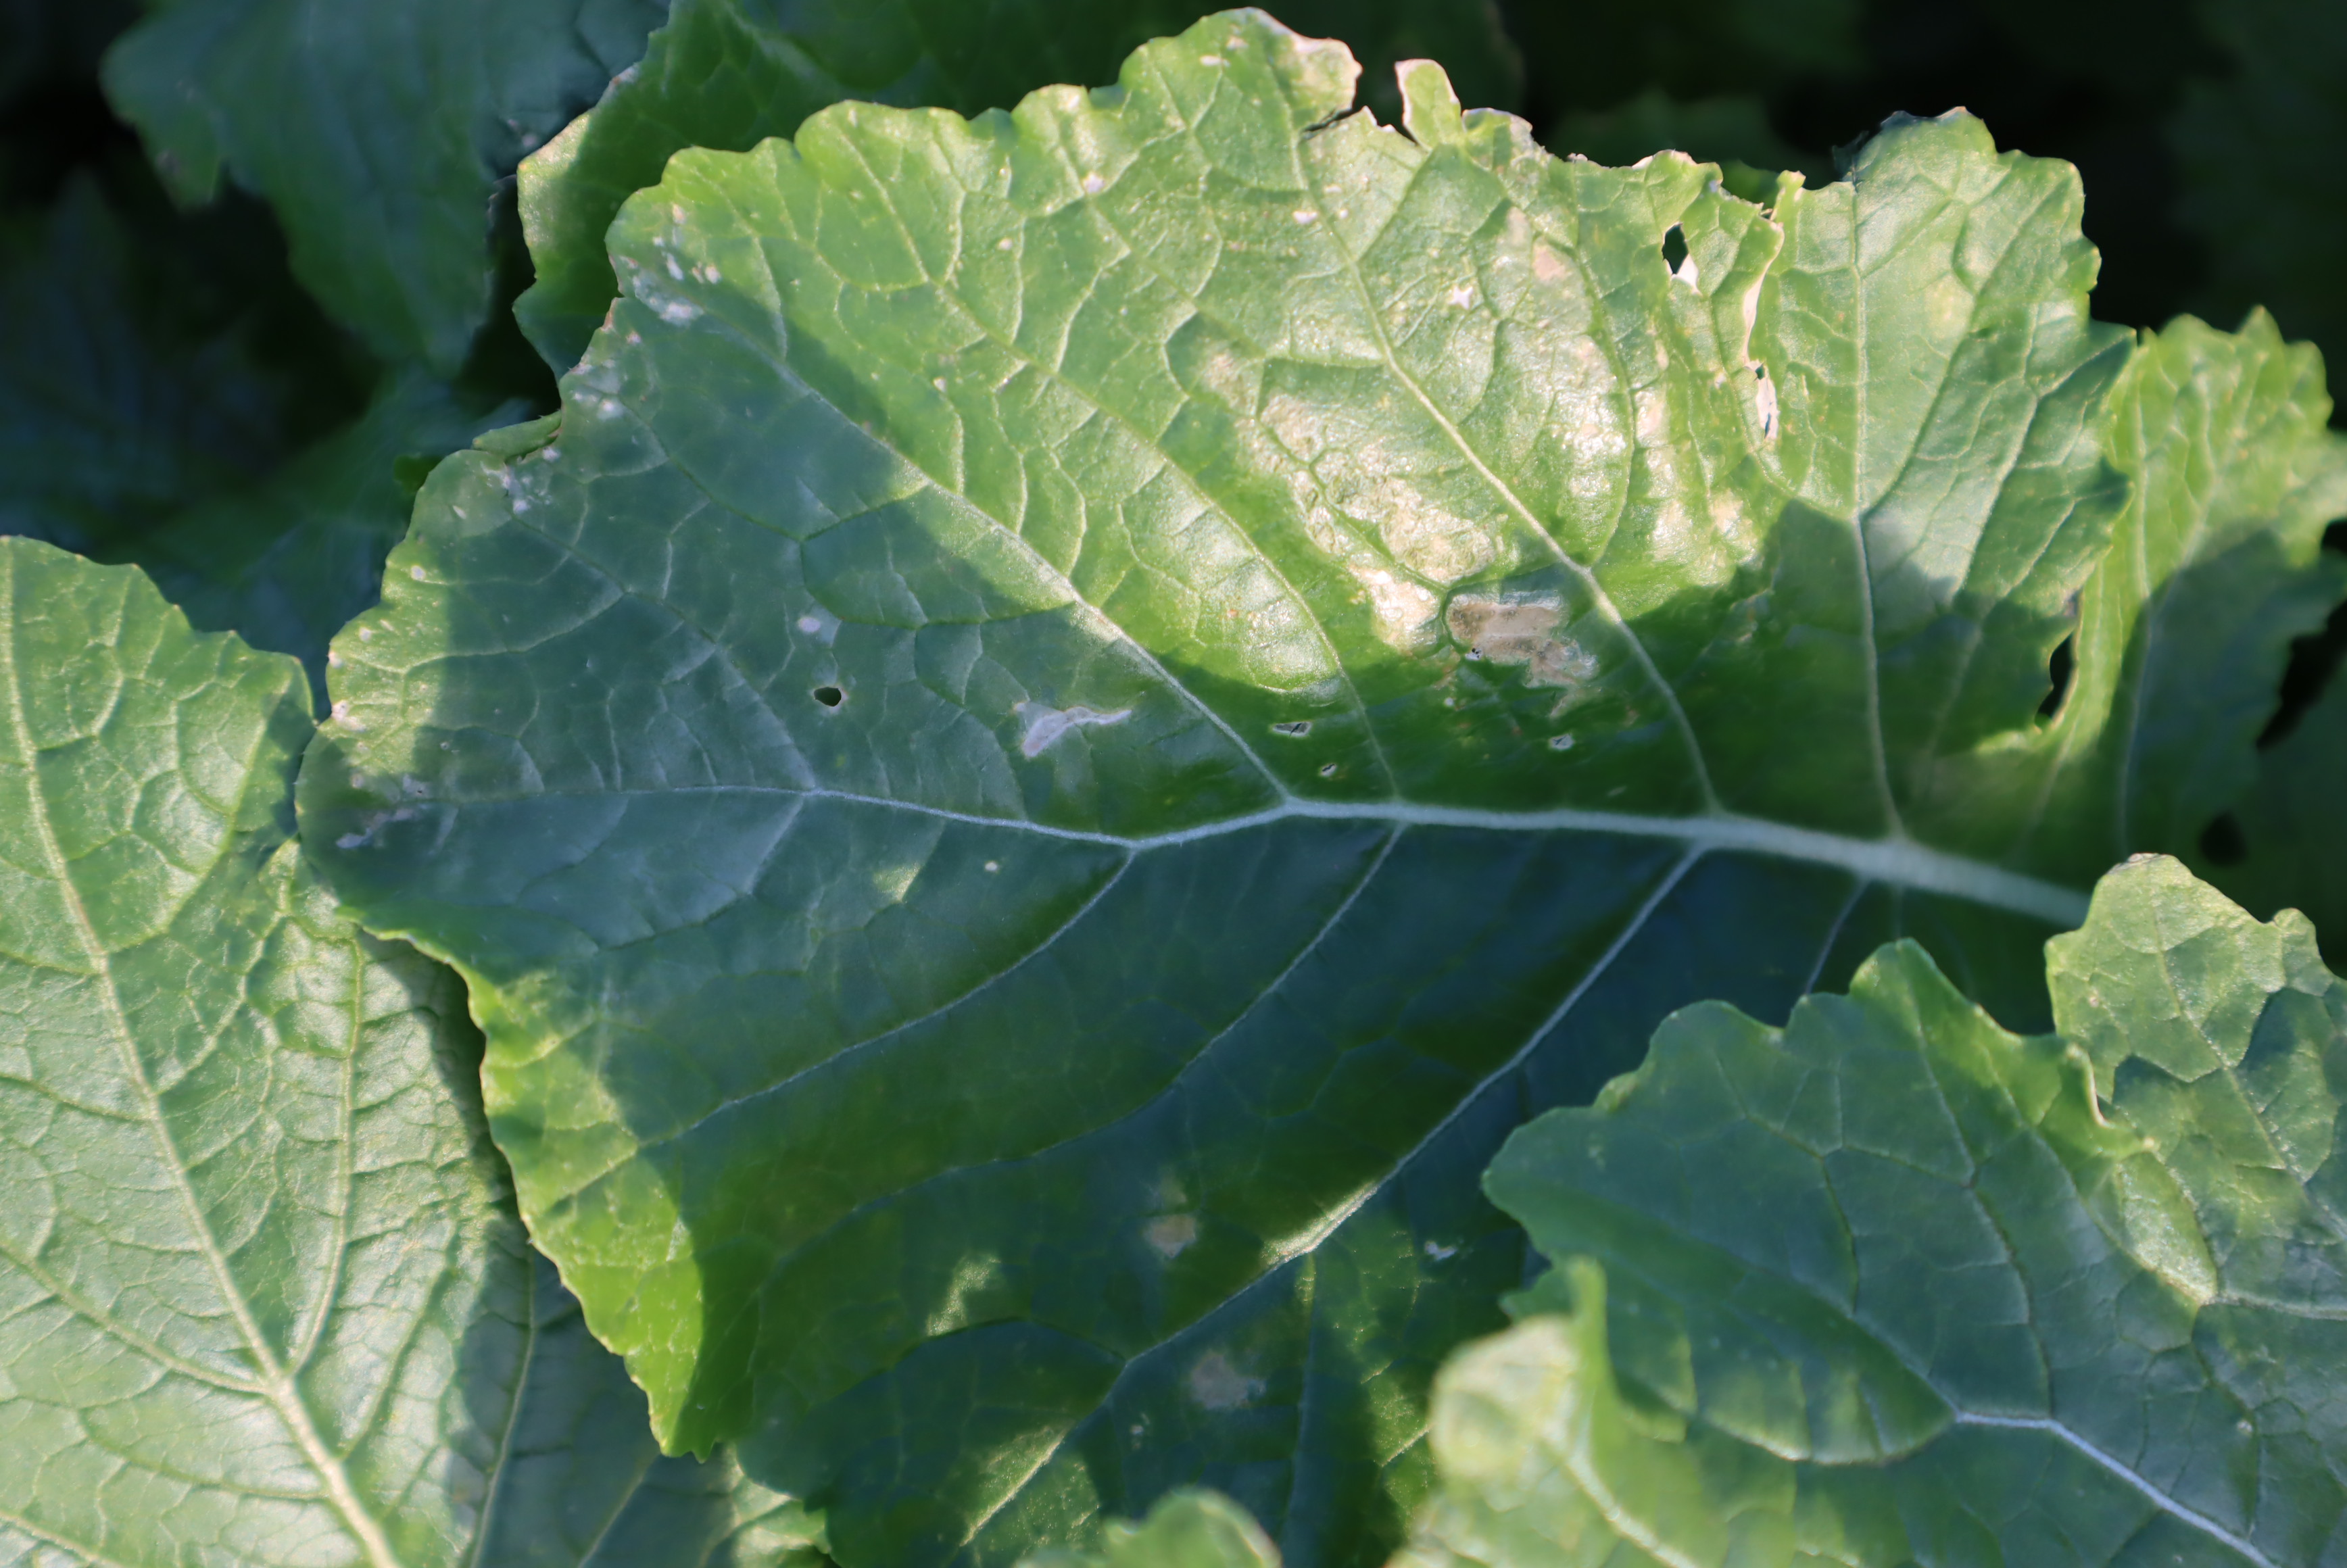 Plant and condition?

rapini, phytophagous
